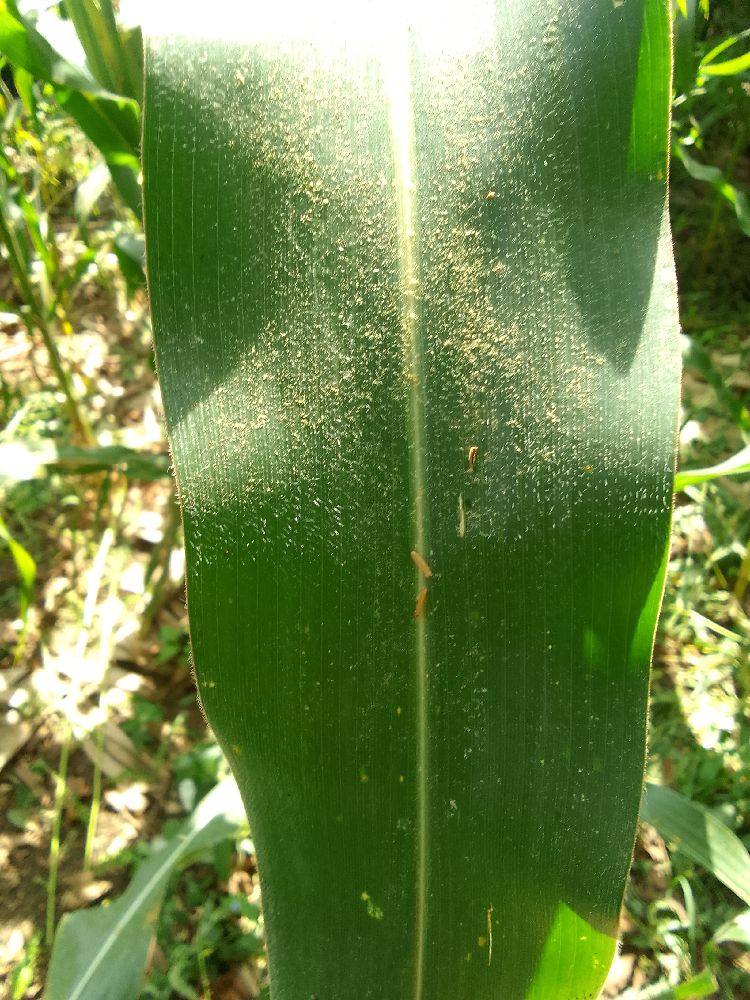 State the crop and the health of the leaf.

maize, healthy
